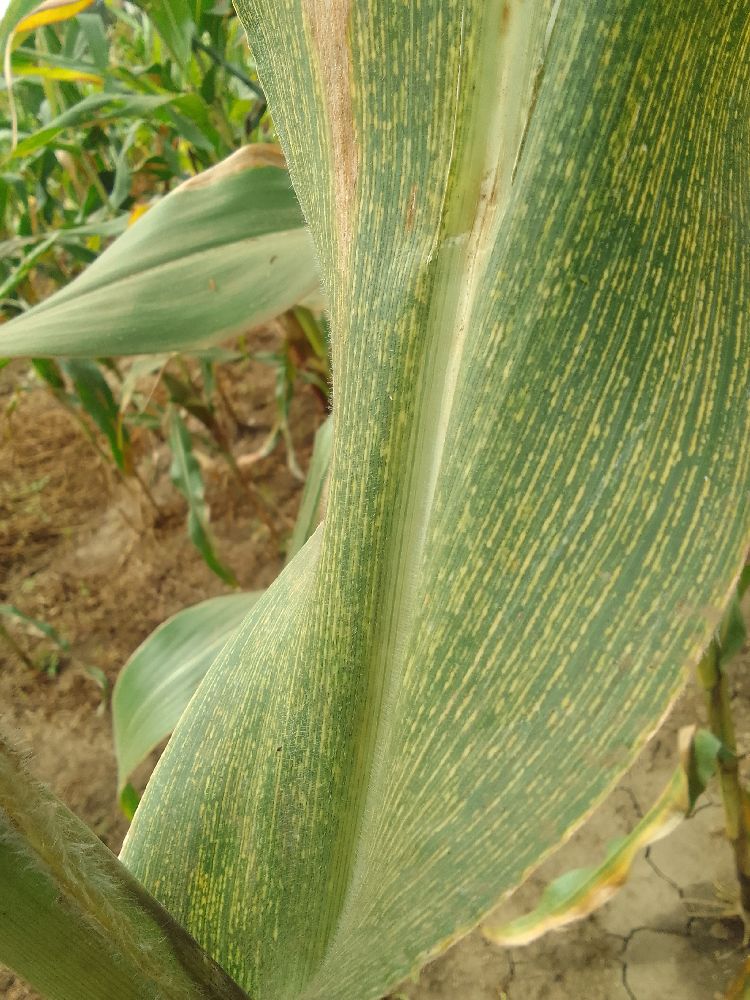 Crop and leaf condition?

maize, maize streak virus
